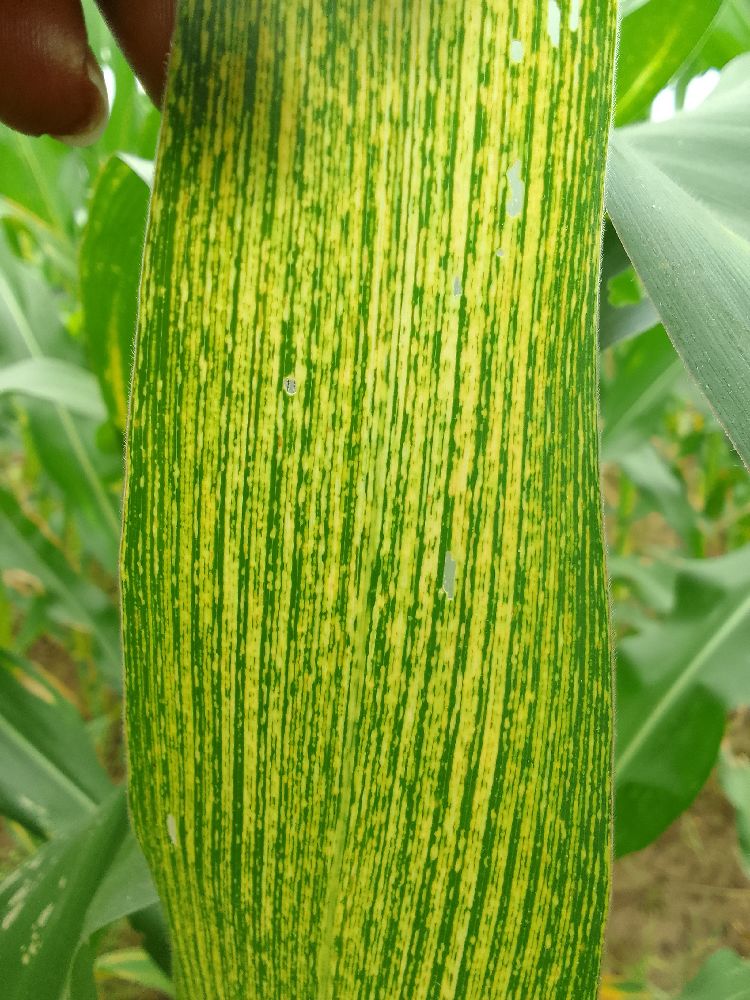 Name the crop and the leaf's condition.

maize, maize streak virus
